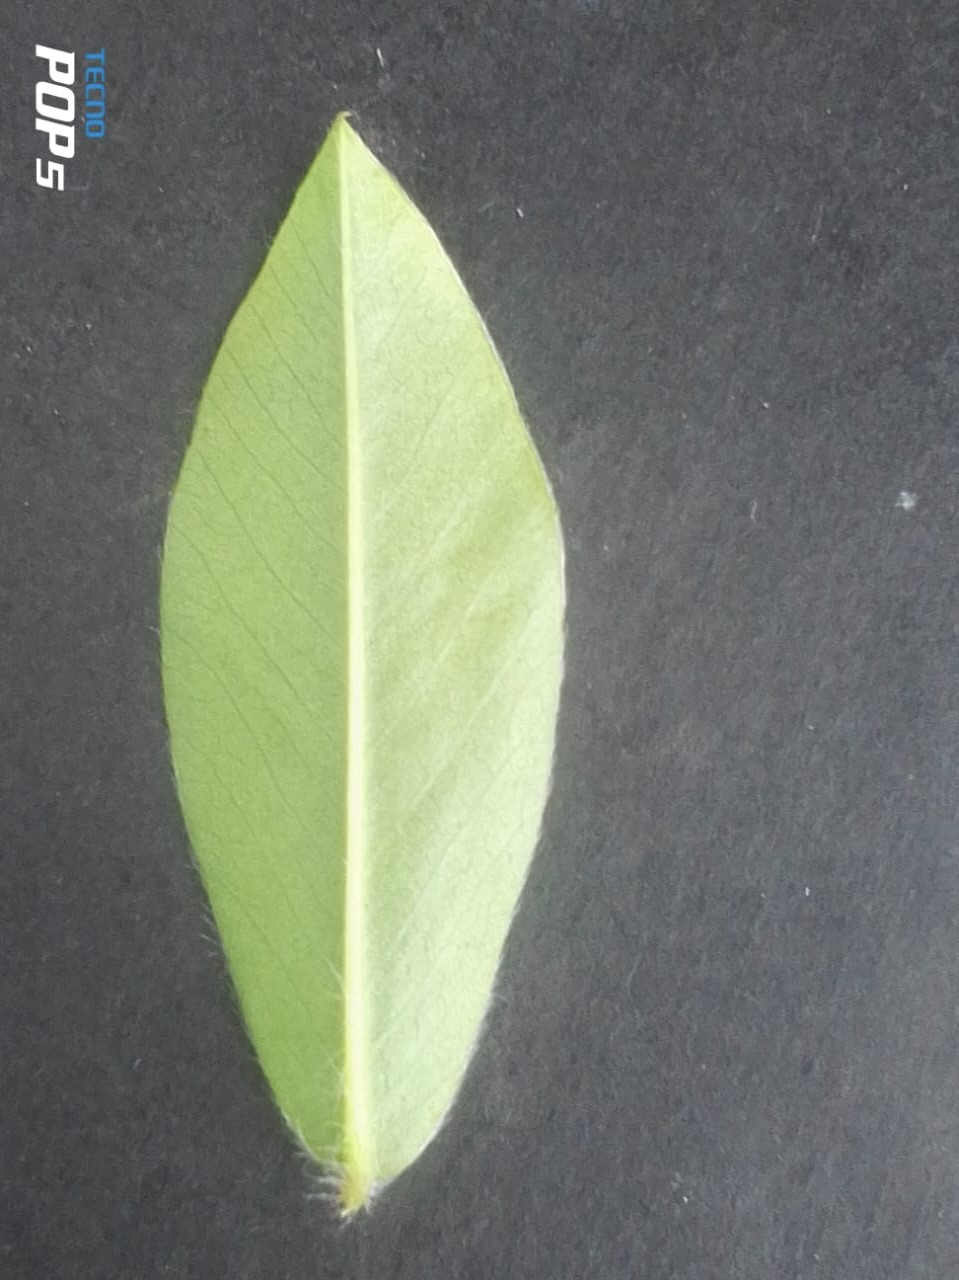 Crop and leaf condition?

peanut, healthy leaves
